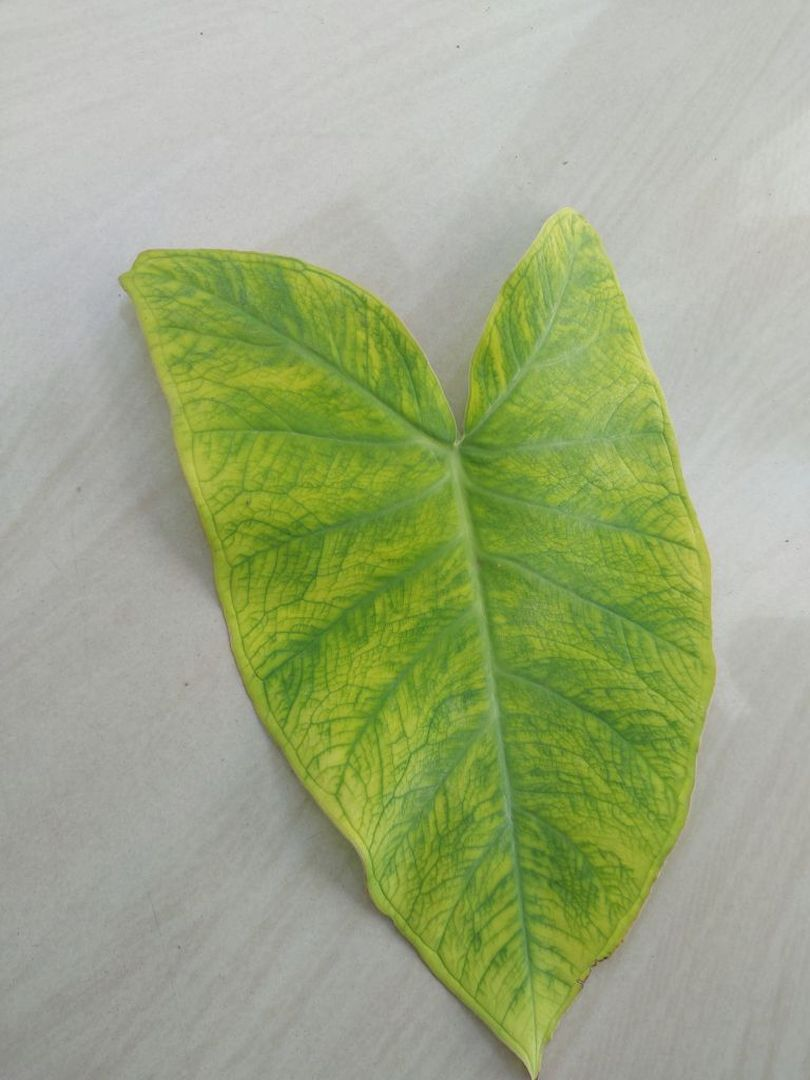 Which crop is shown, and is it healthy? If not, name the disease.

taro, mosaic
